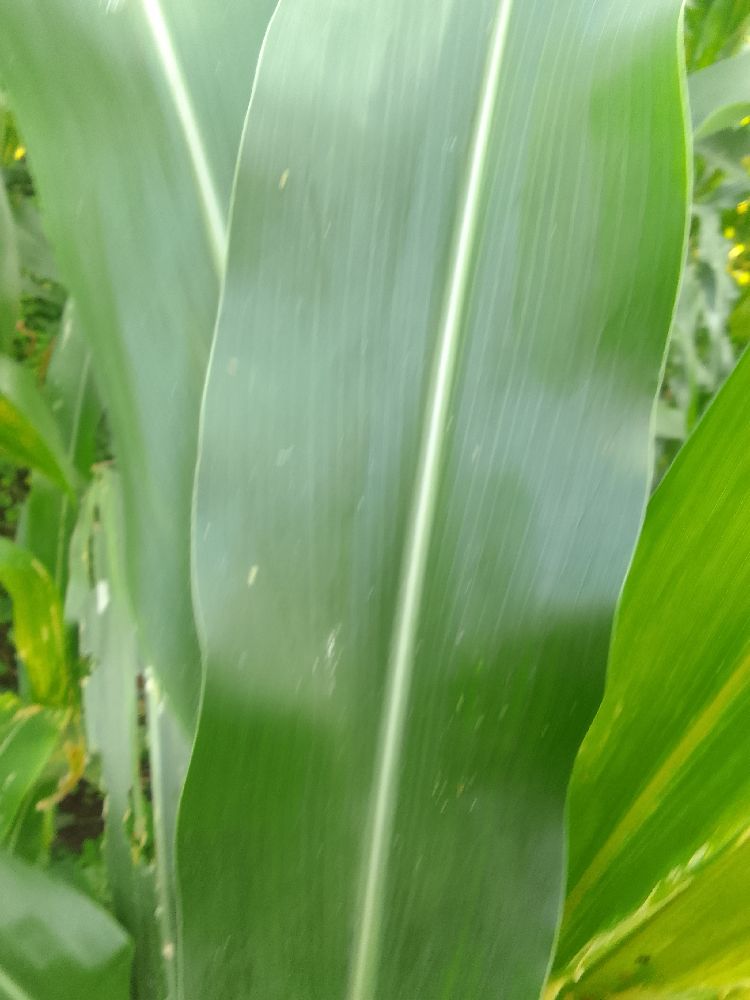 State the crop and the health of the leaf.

maize, healthy
